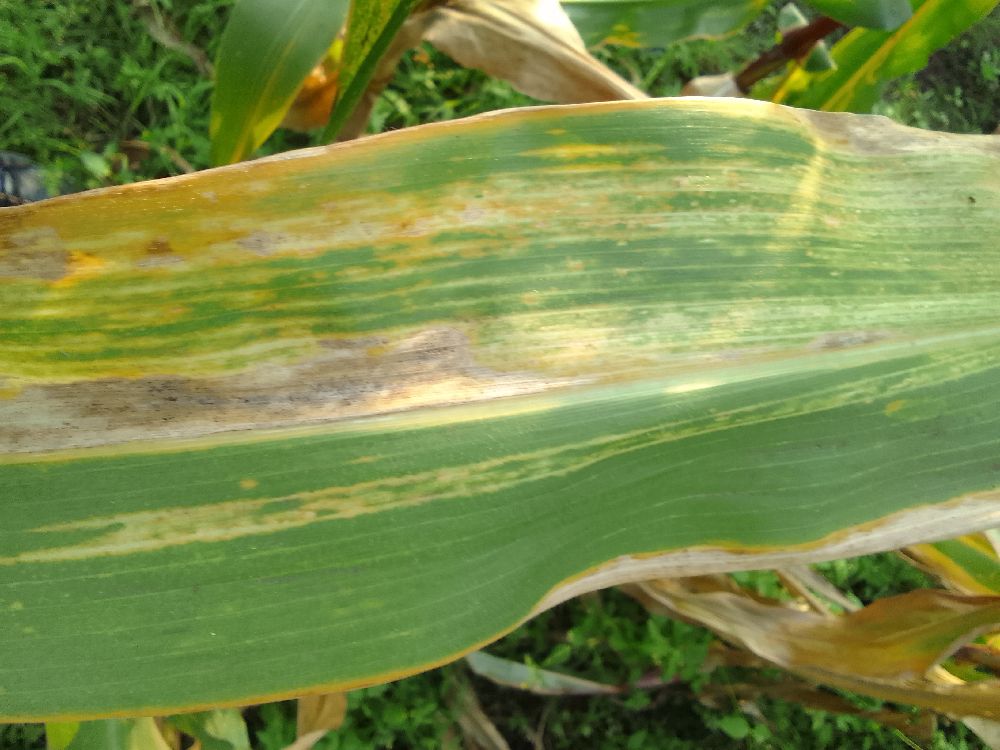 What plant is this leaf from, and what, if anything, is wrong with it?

maize, maize lethal necrosis
